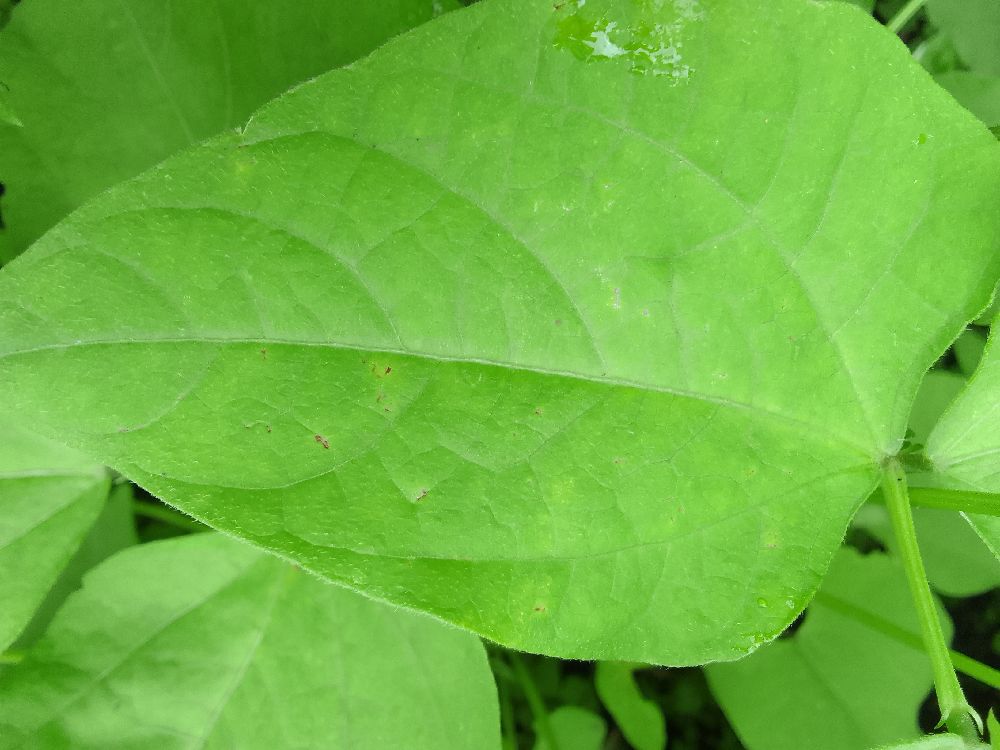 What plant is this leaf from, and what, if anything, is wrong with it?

common bean, healthy
